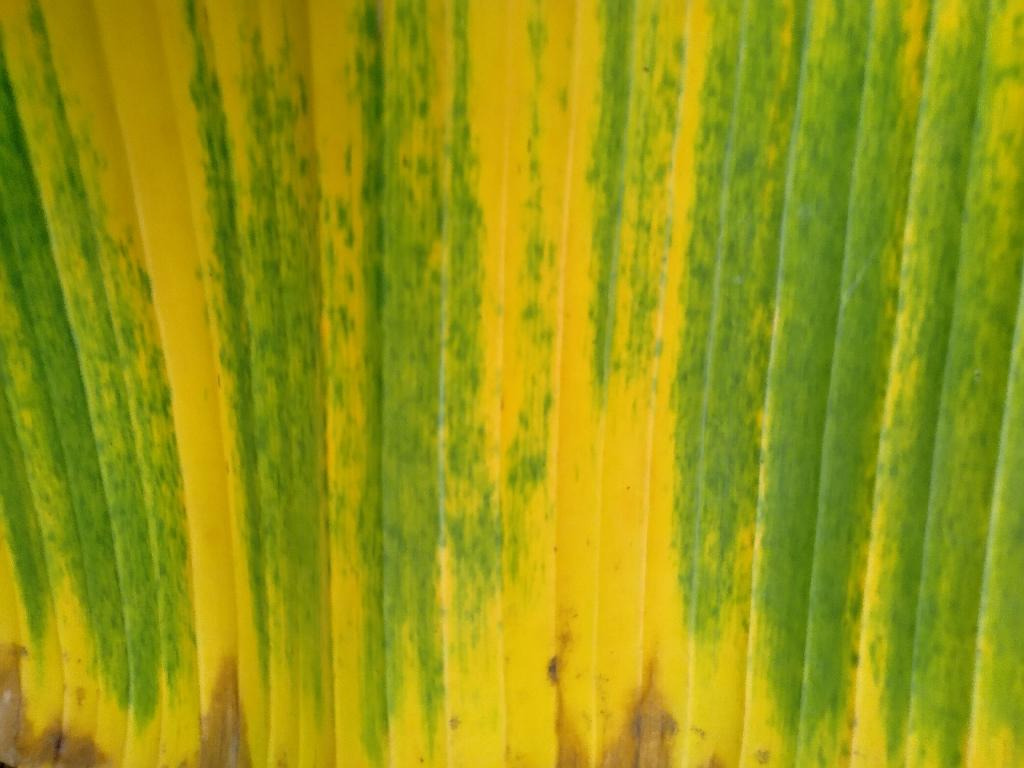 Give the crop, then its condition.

banana, fusarium wilt race 1
